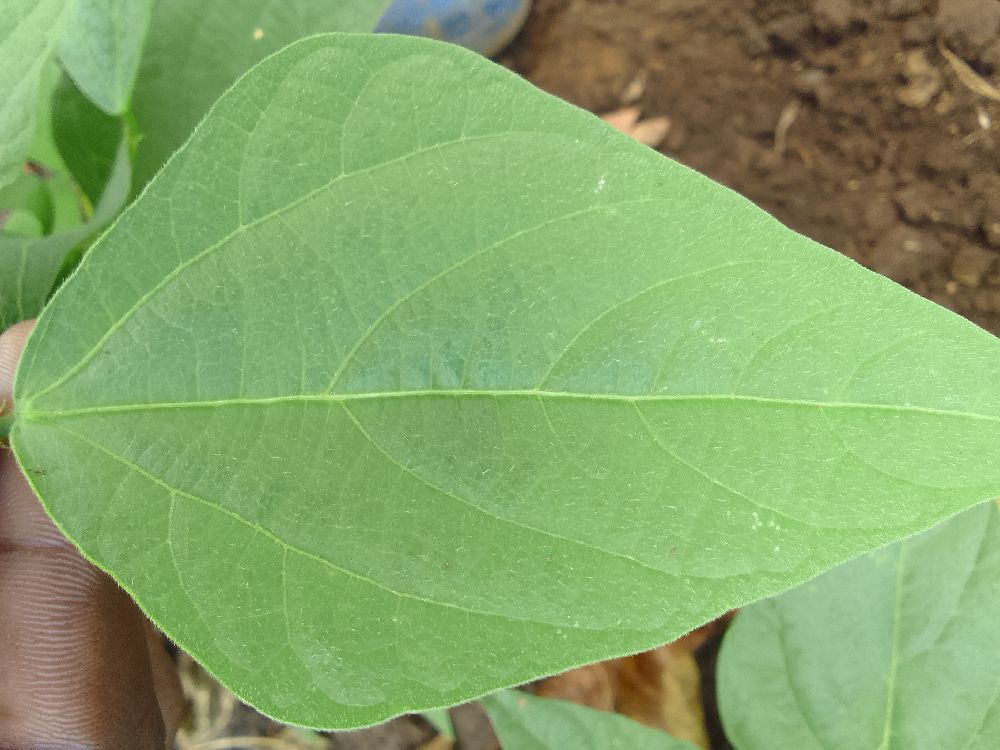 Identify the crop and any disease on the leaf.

common bean, healthy
